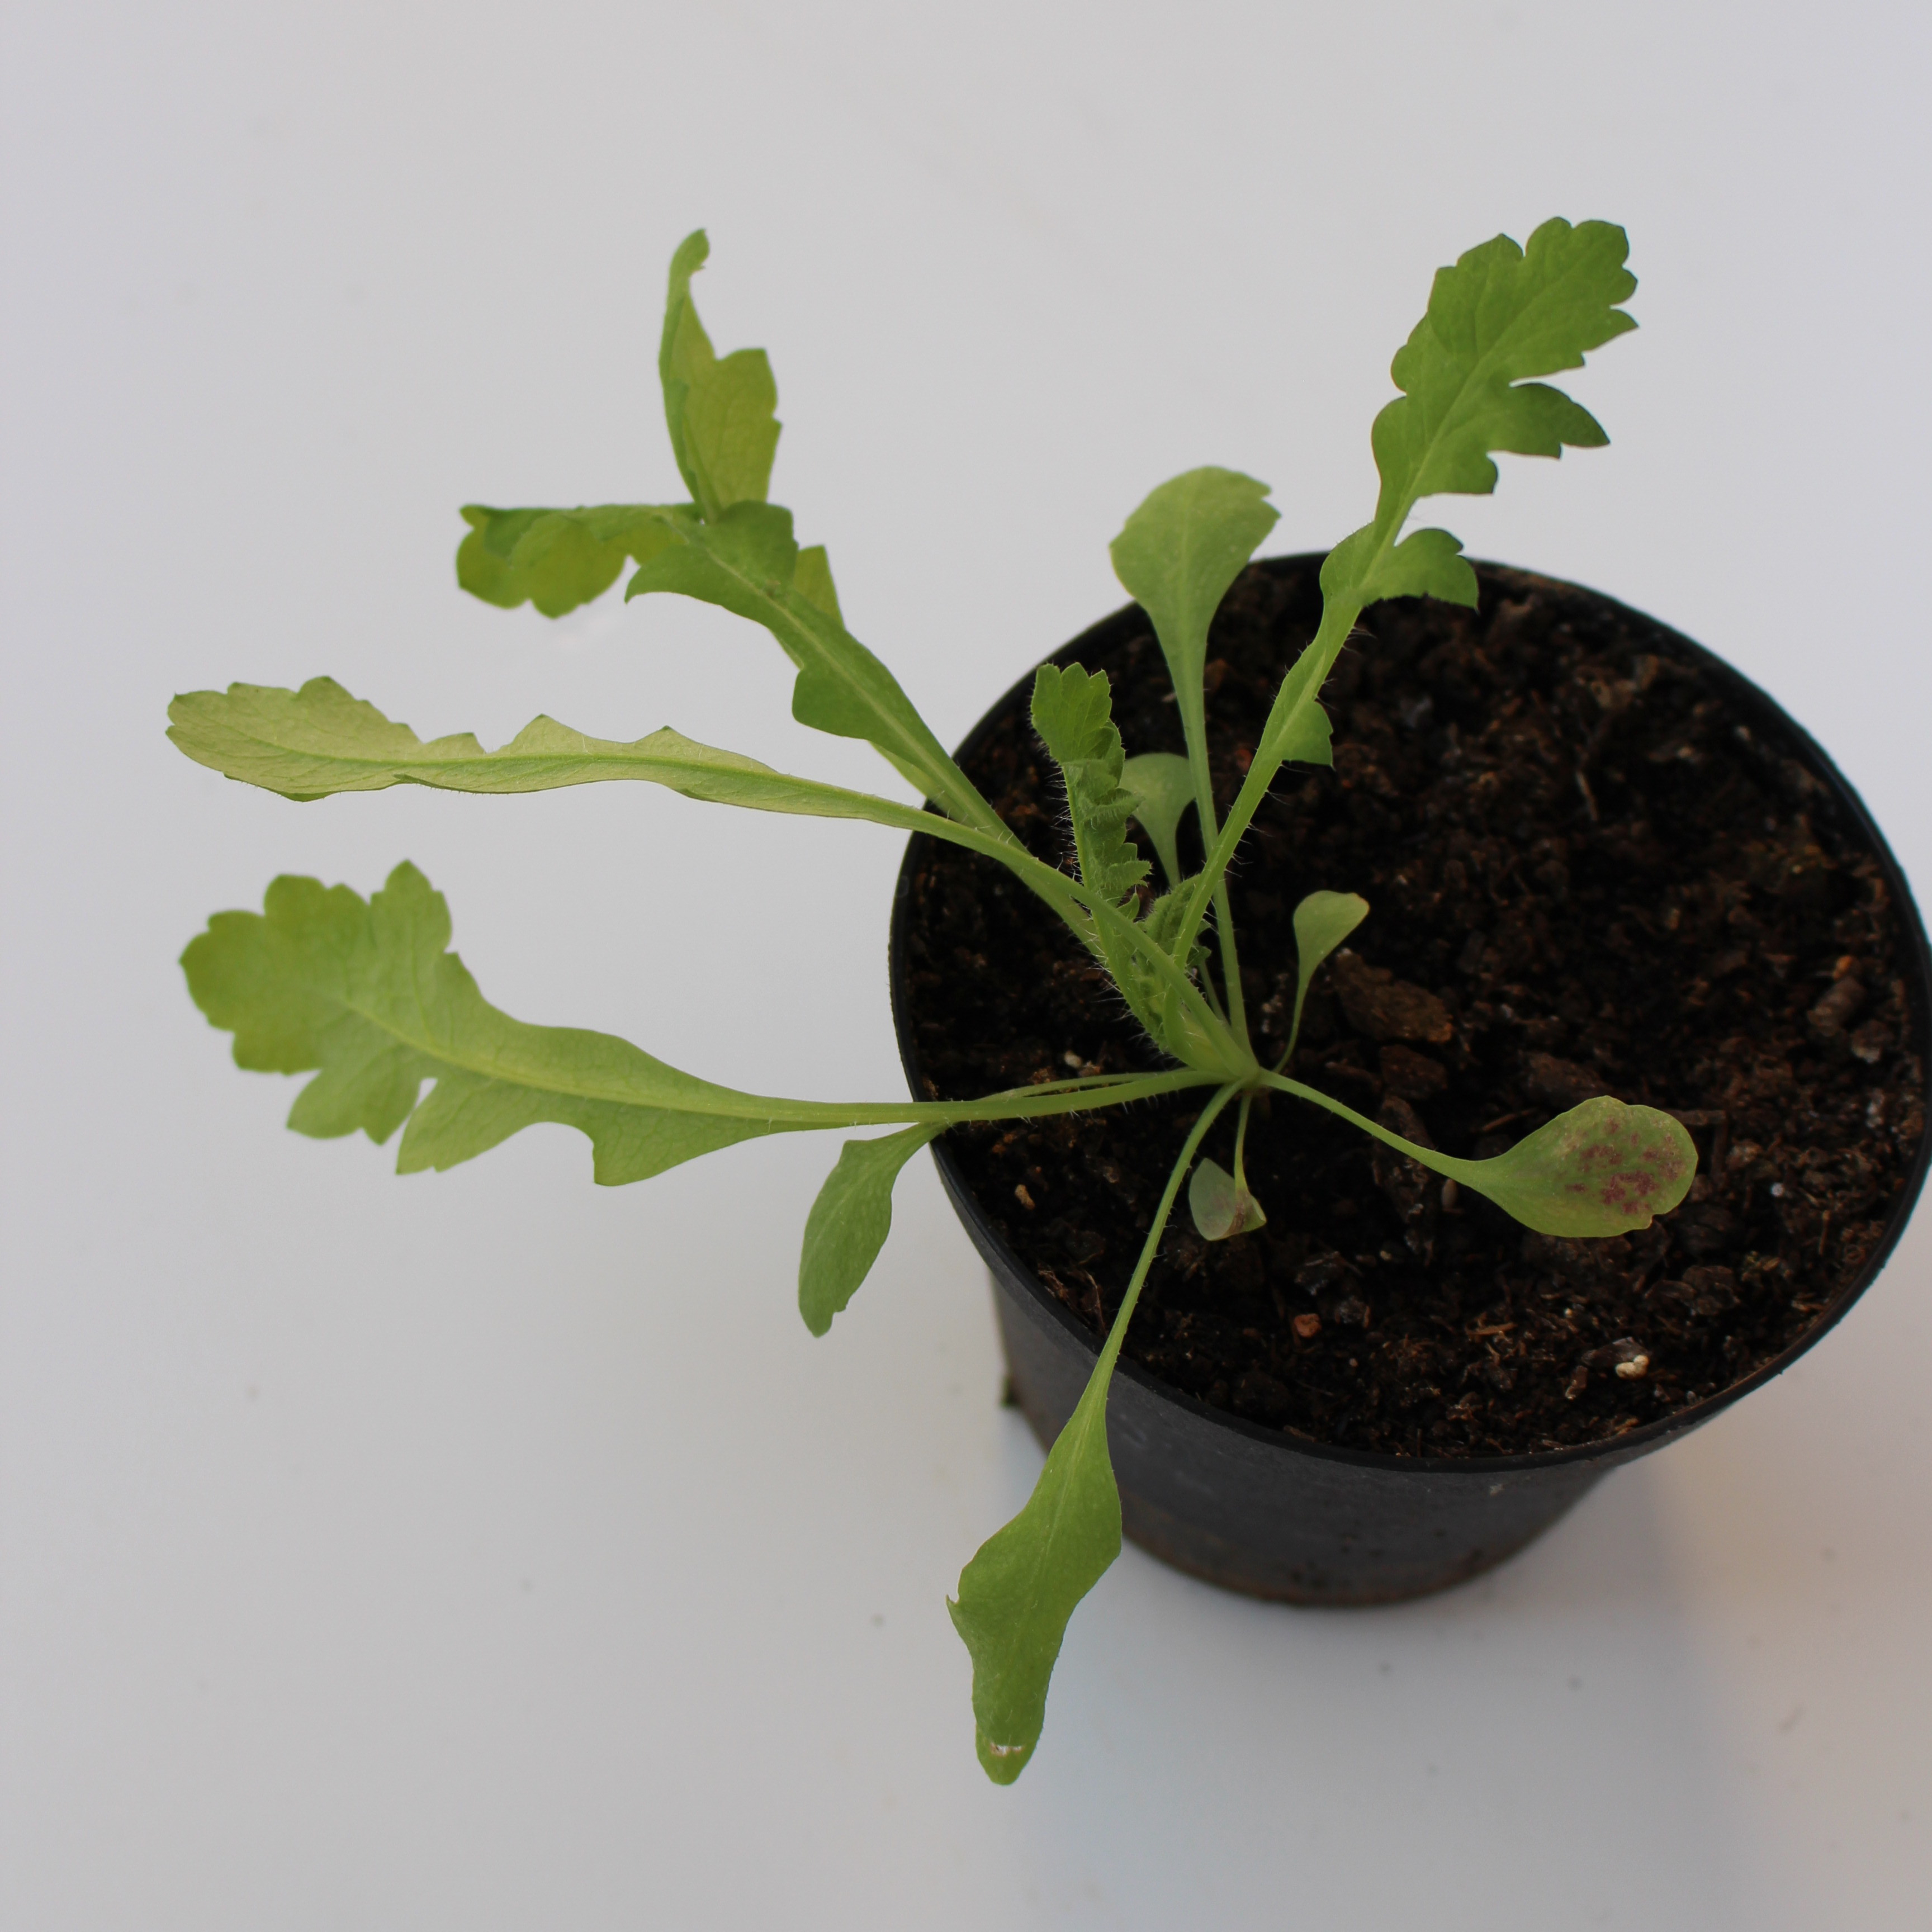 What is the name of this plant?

Papaver rhoeas
